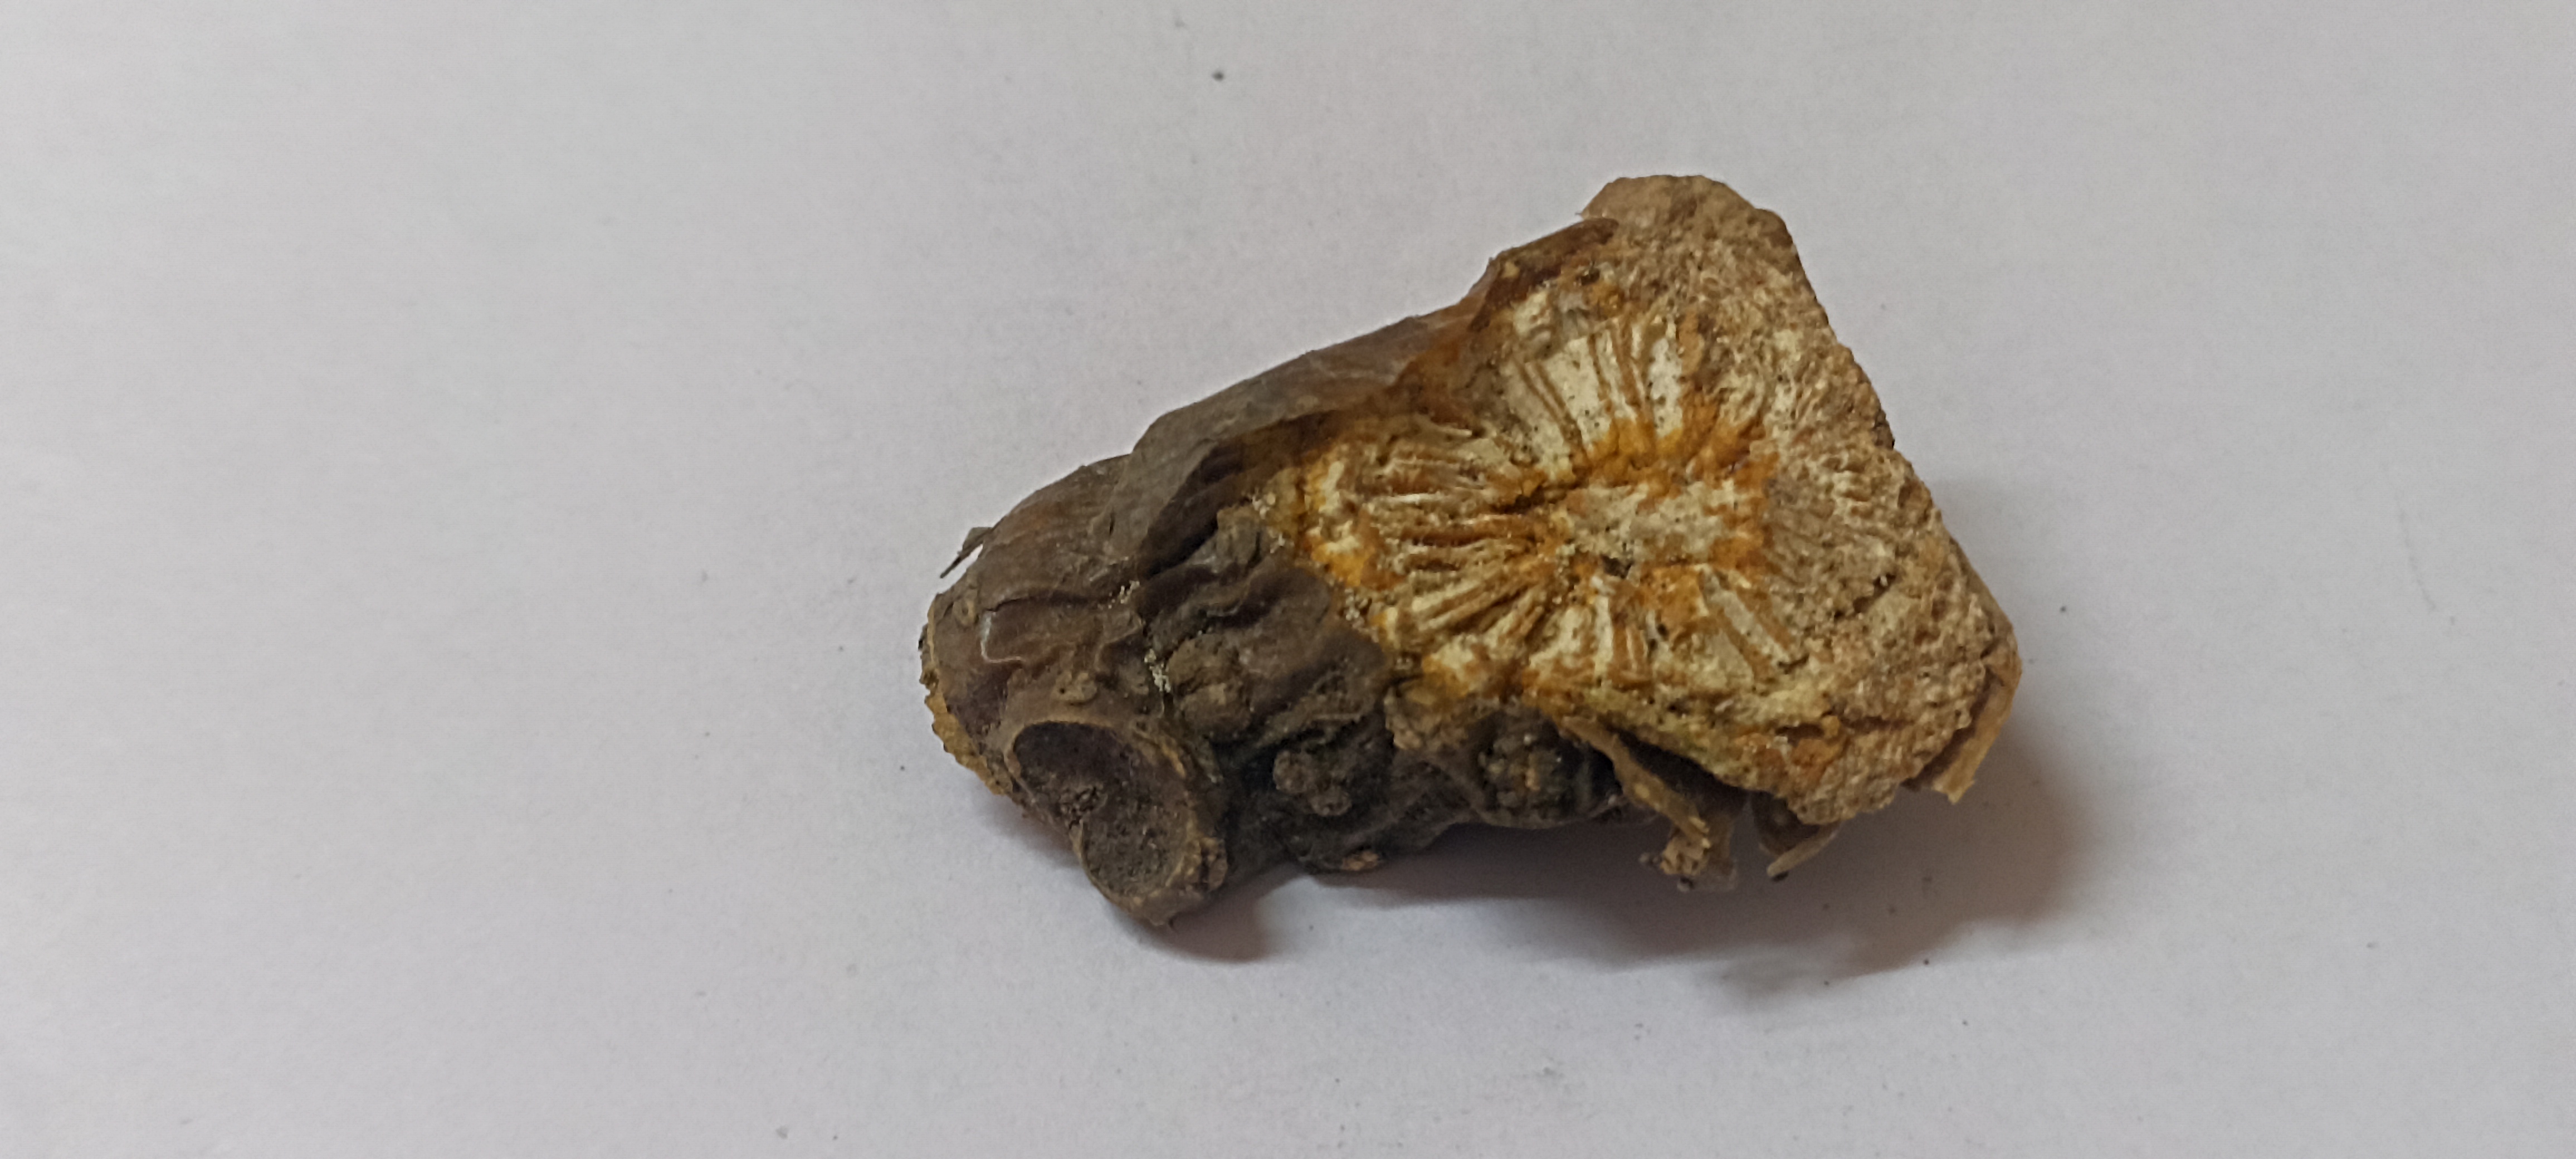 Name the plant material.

gulvel
